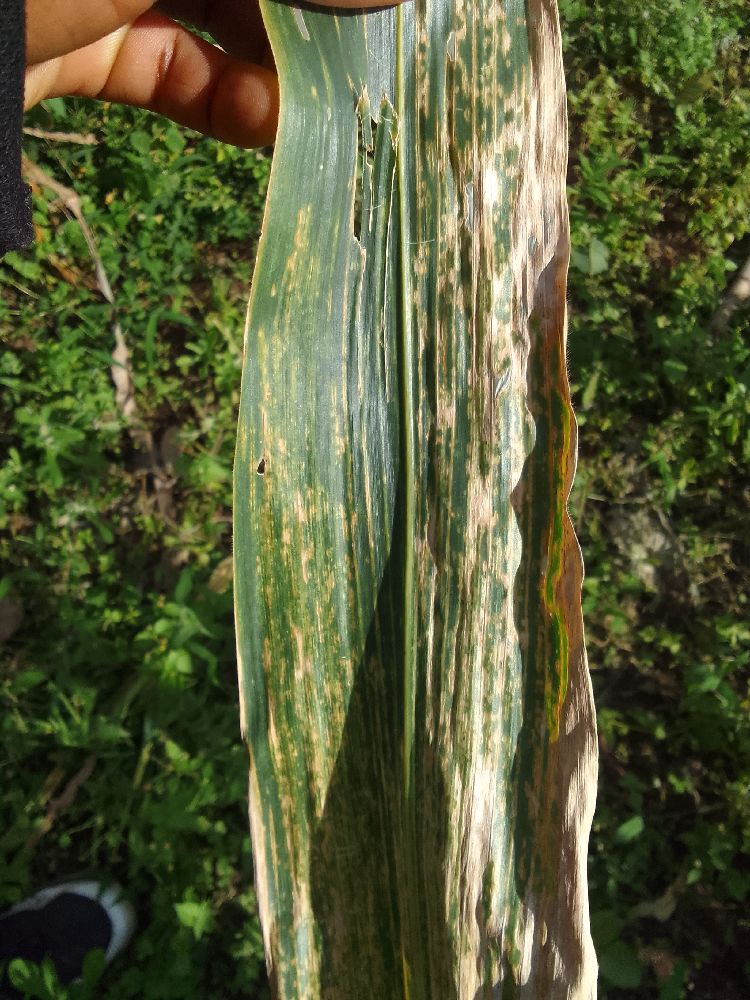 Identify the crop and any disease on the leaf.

maize, maize lethal necrosis
